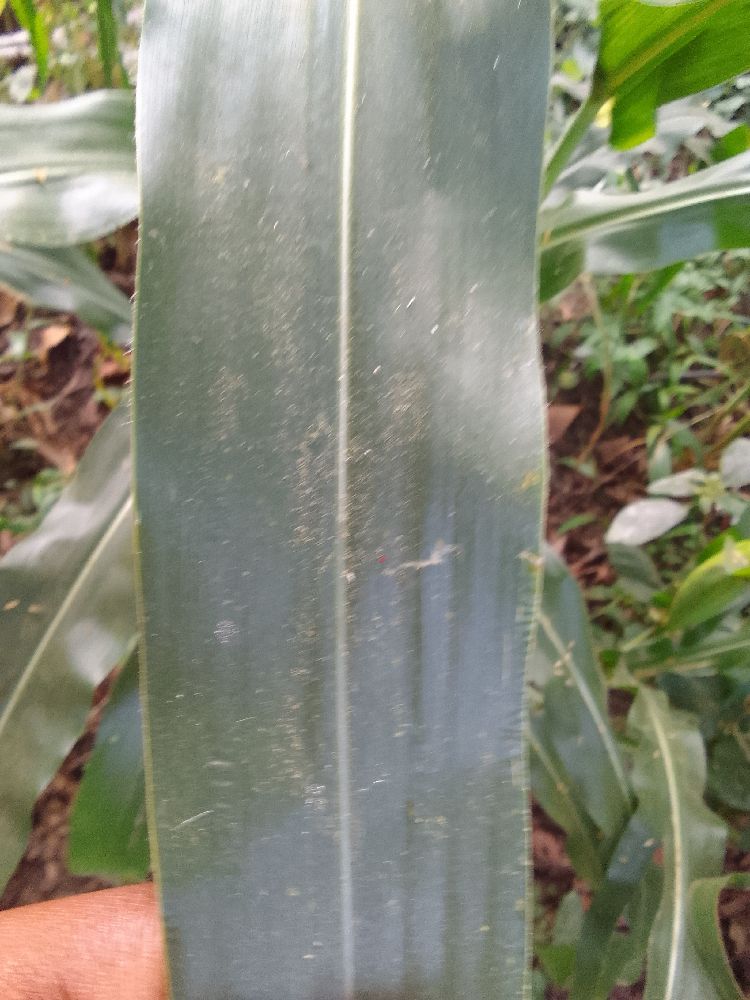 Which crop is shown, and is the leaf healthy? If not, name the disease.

maize, healthy
